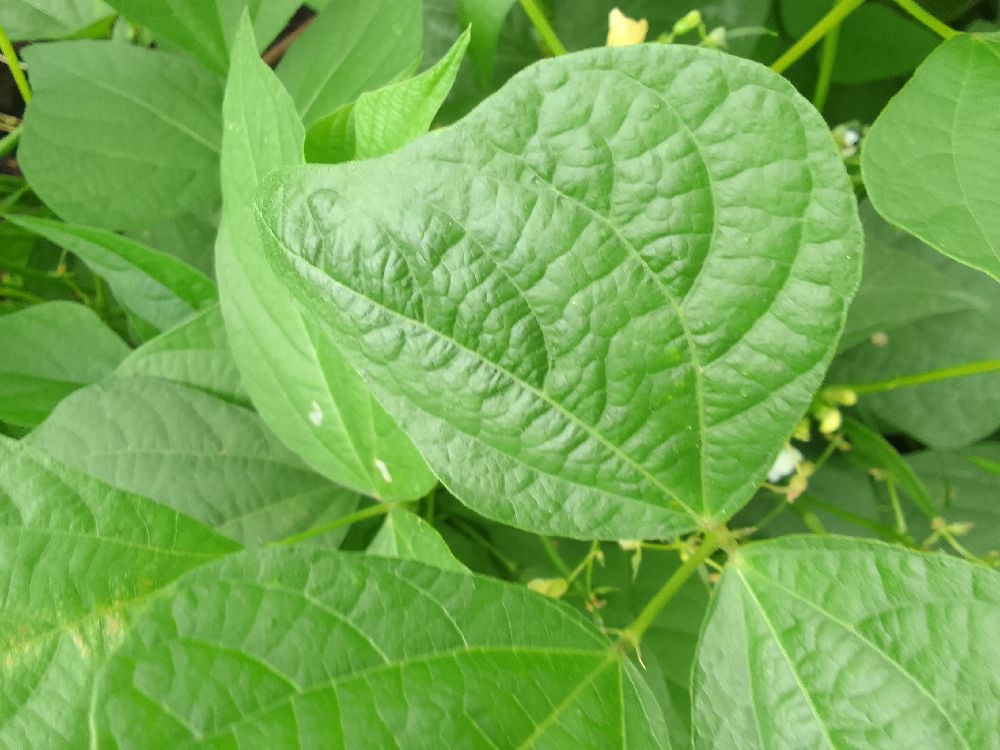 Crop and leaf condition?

common bean, healthy
